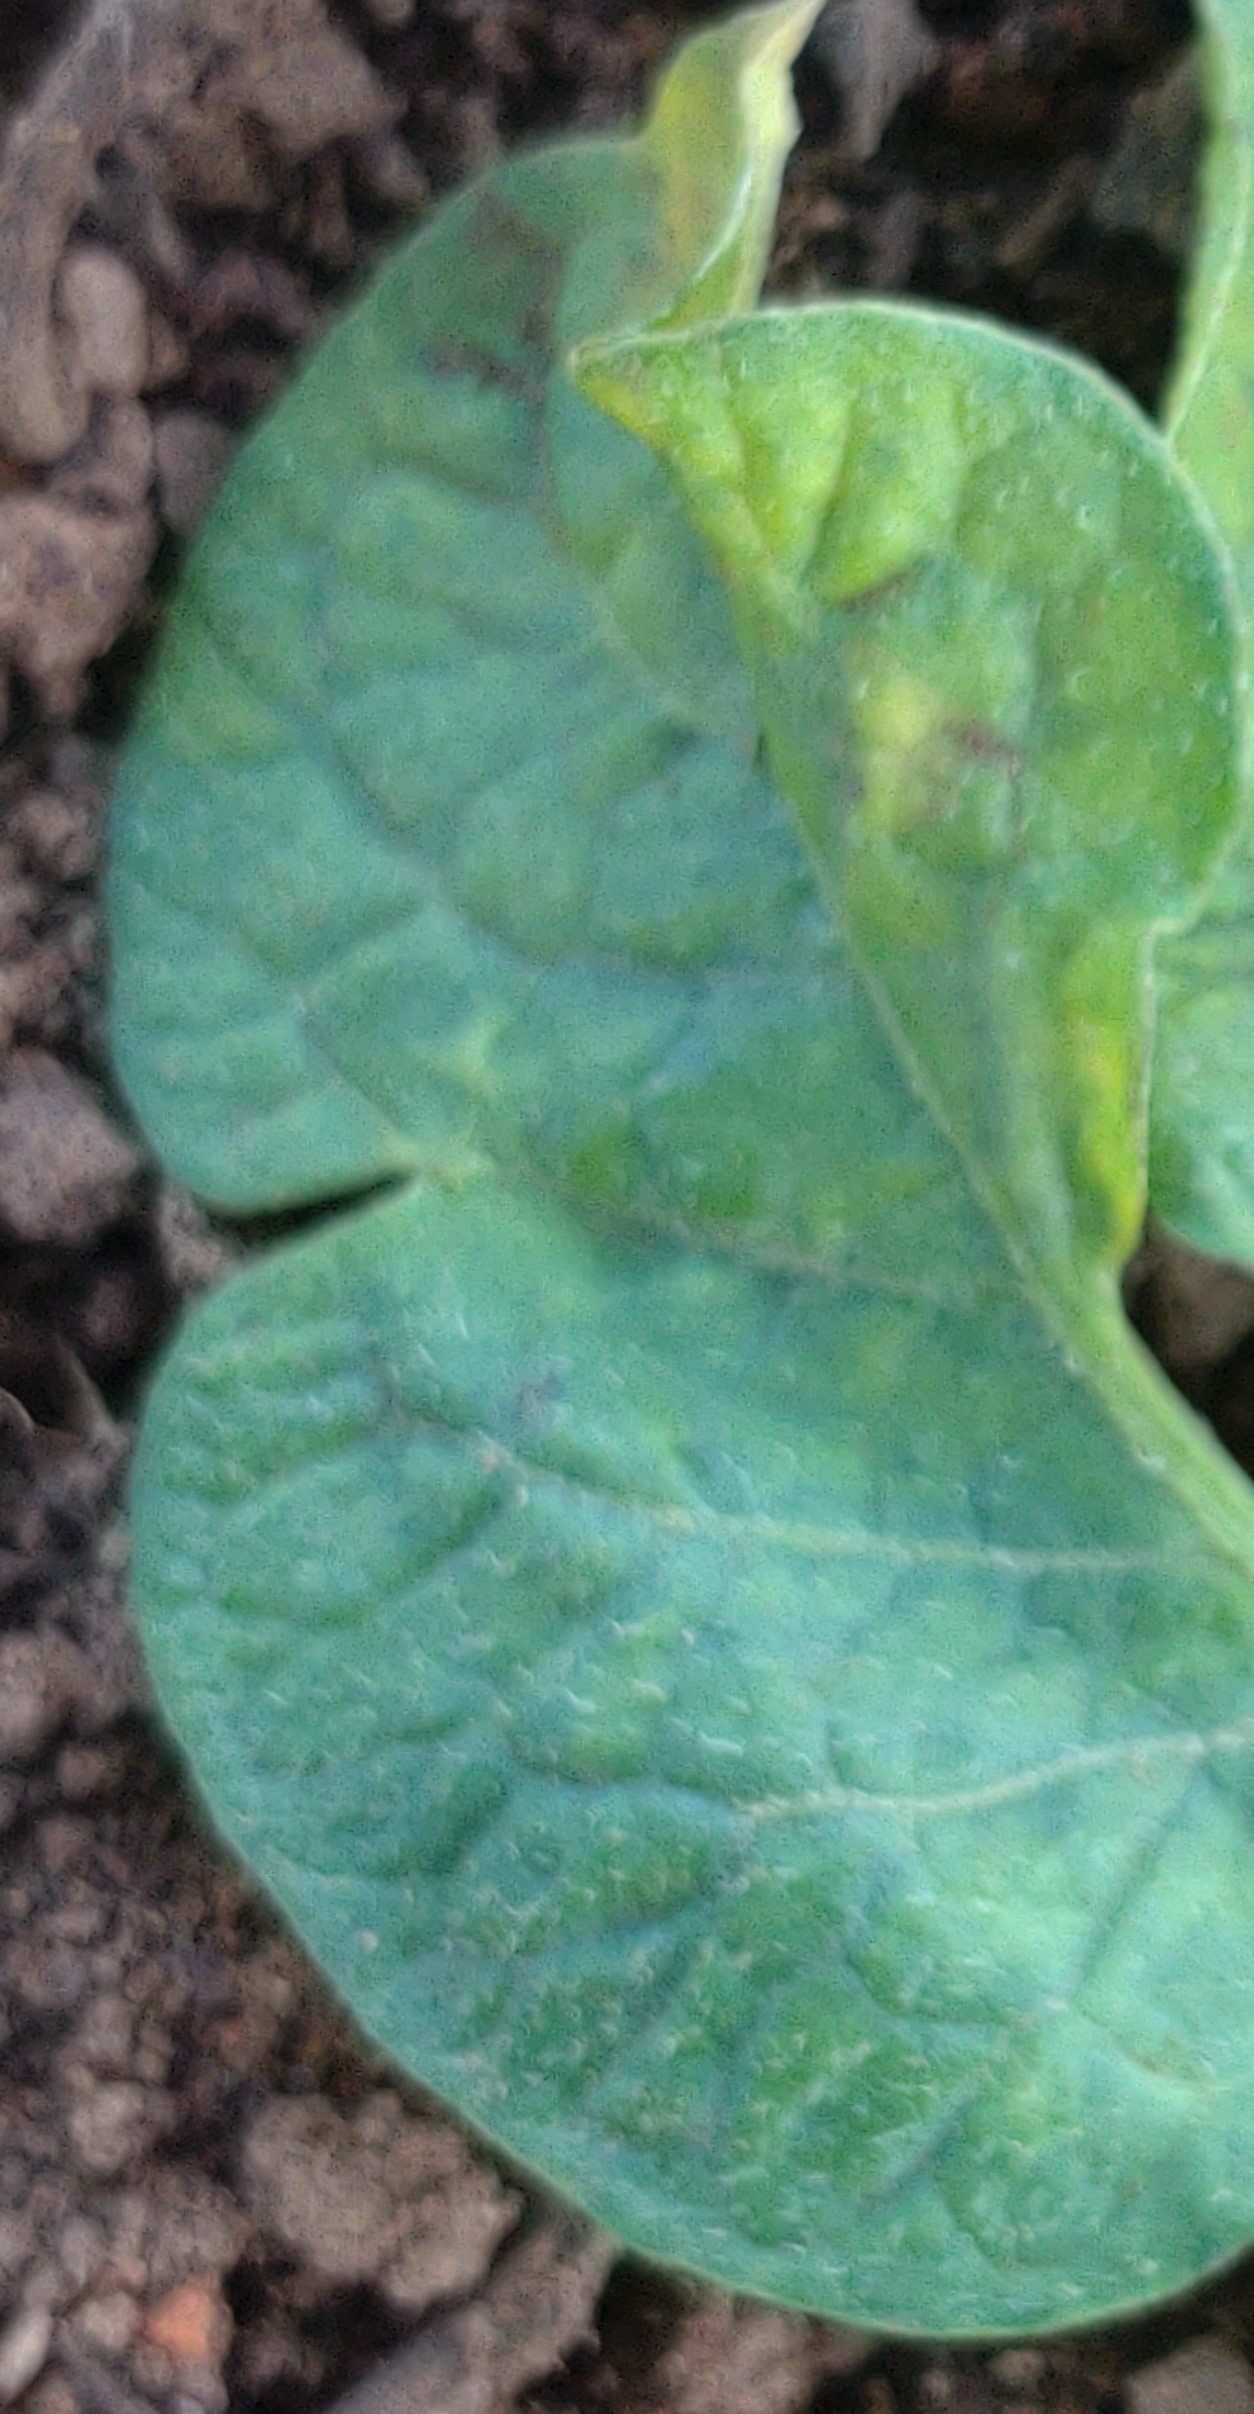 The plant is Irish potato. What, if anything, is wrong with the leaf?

late blight
